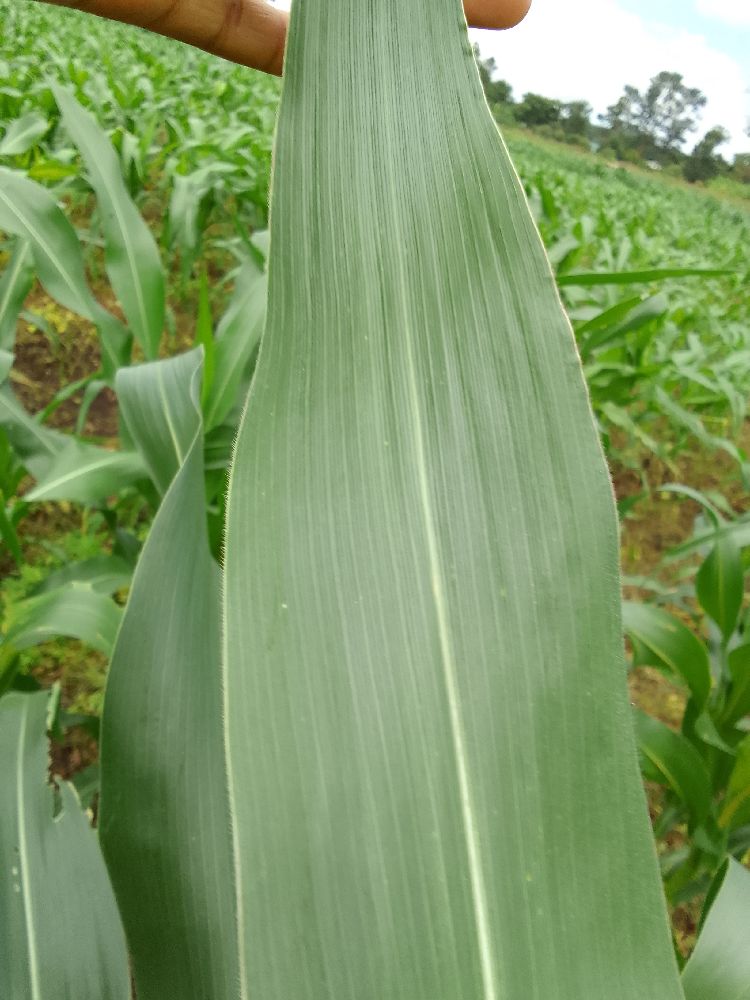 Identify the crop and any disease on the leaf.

maize, healthy
